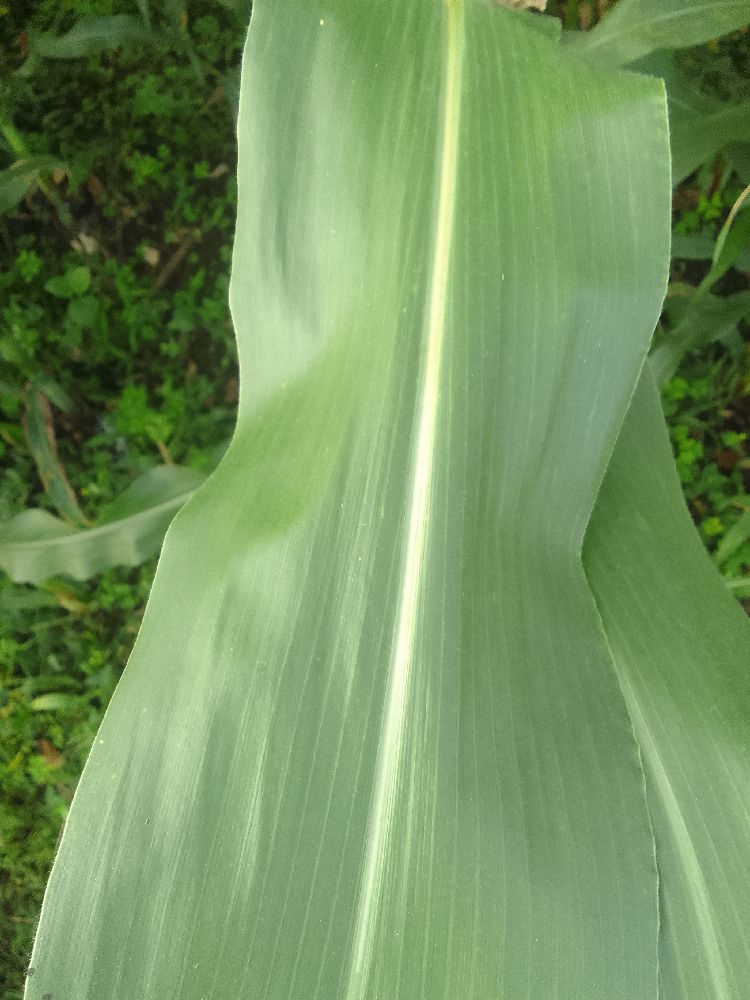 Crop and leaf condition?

maize, healthy
